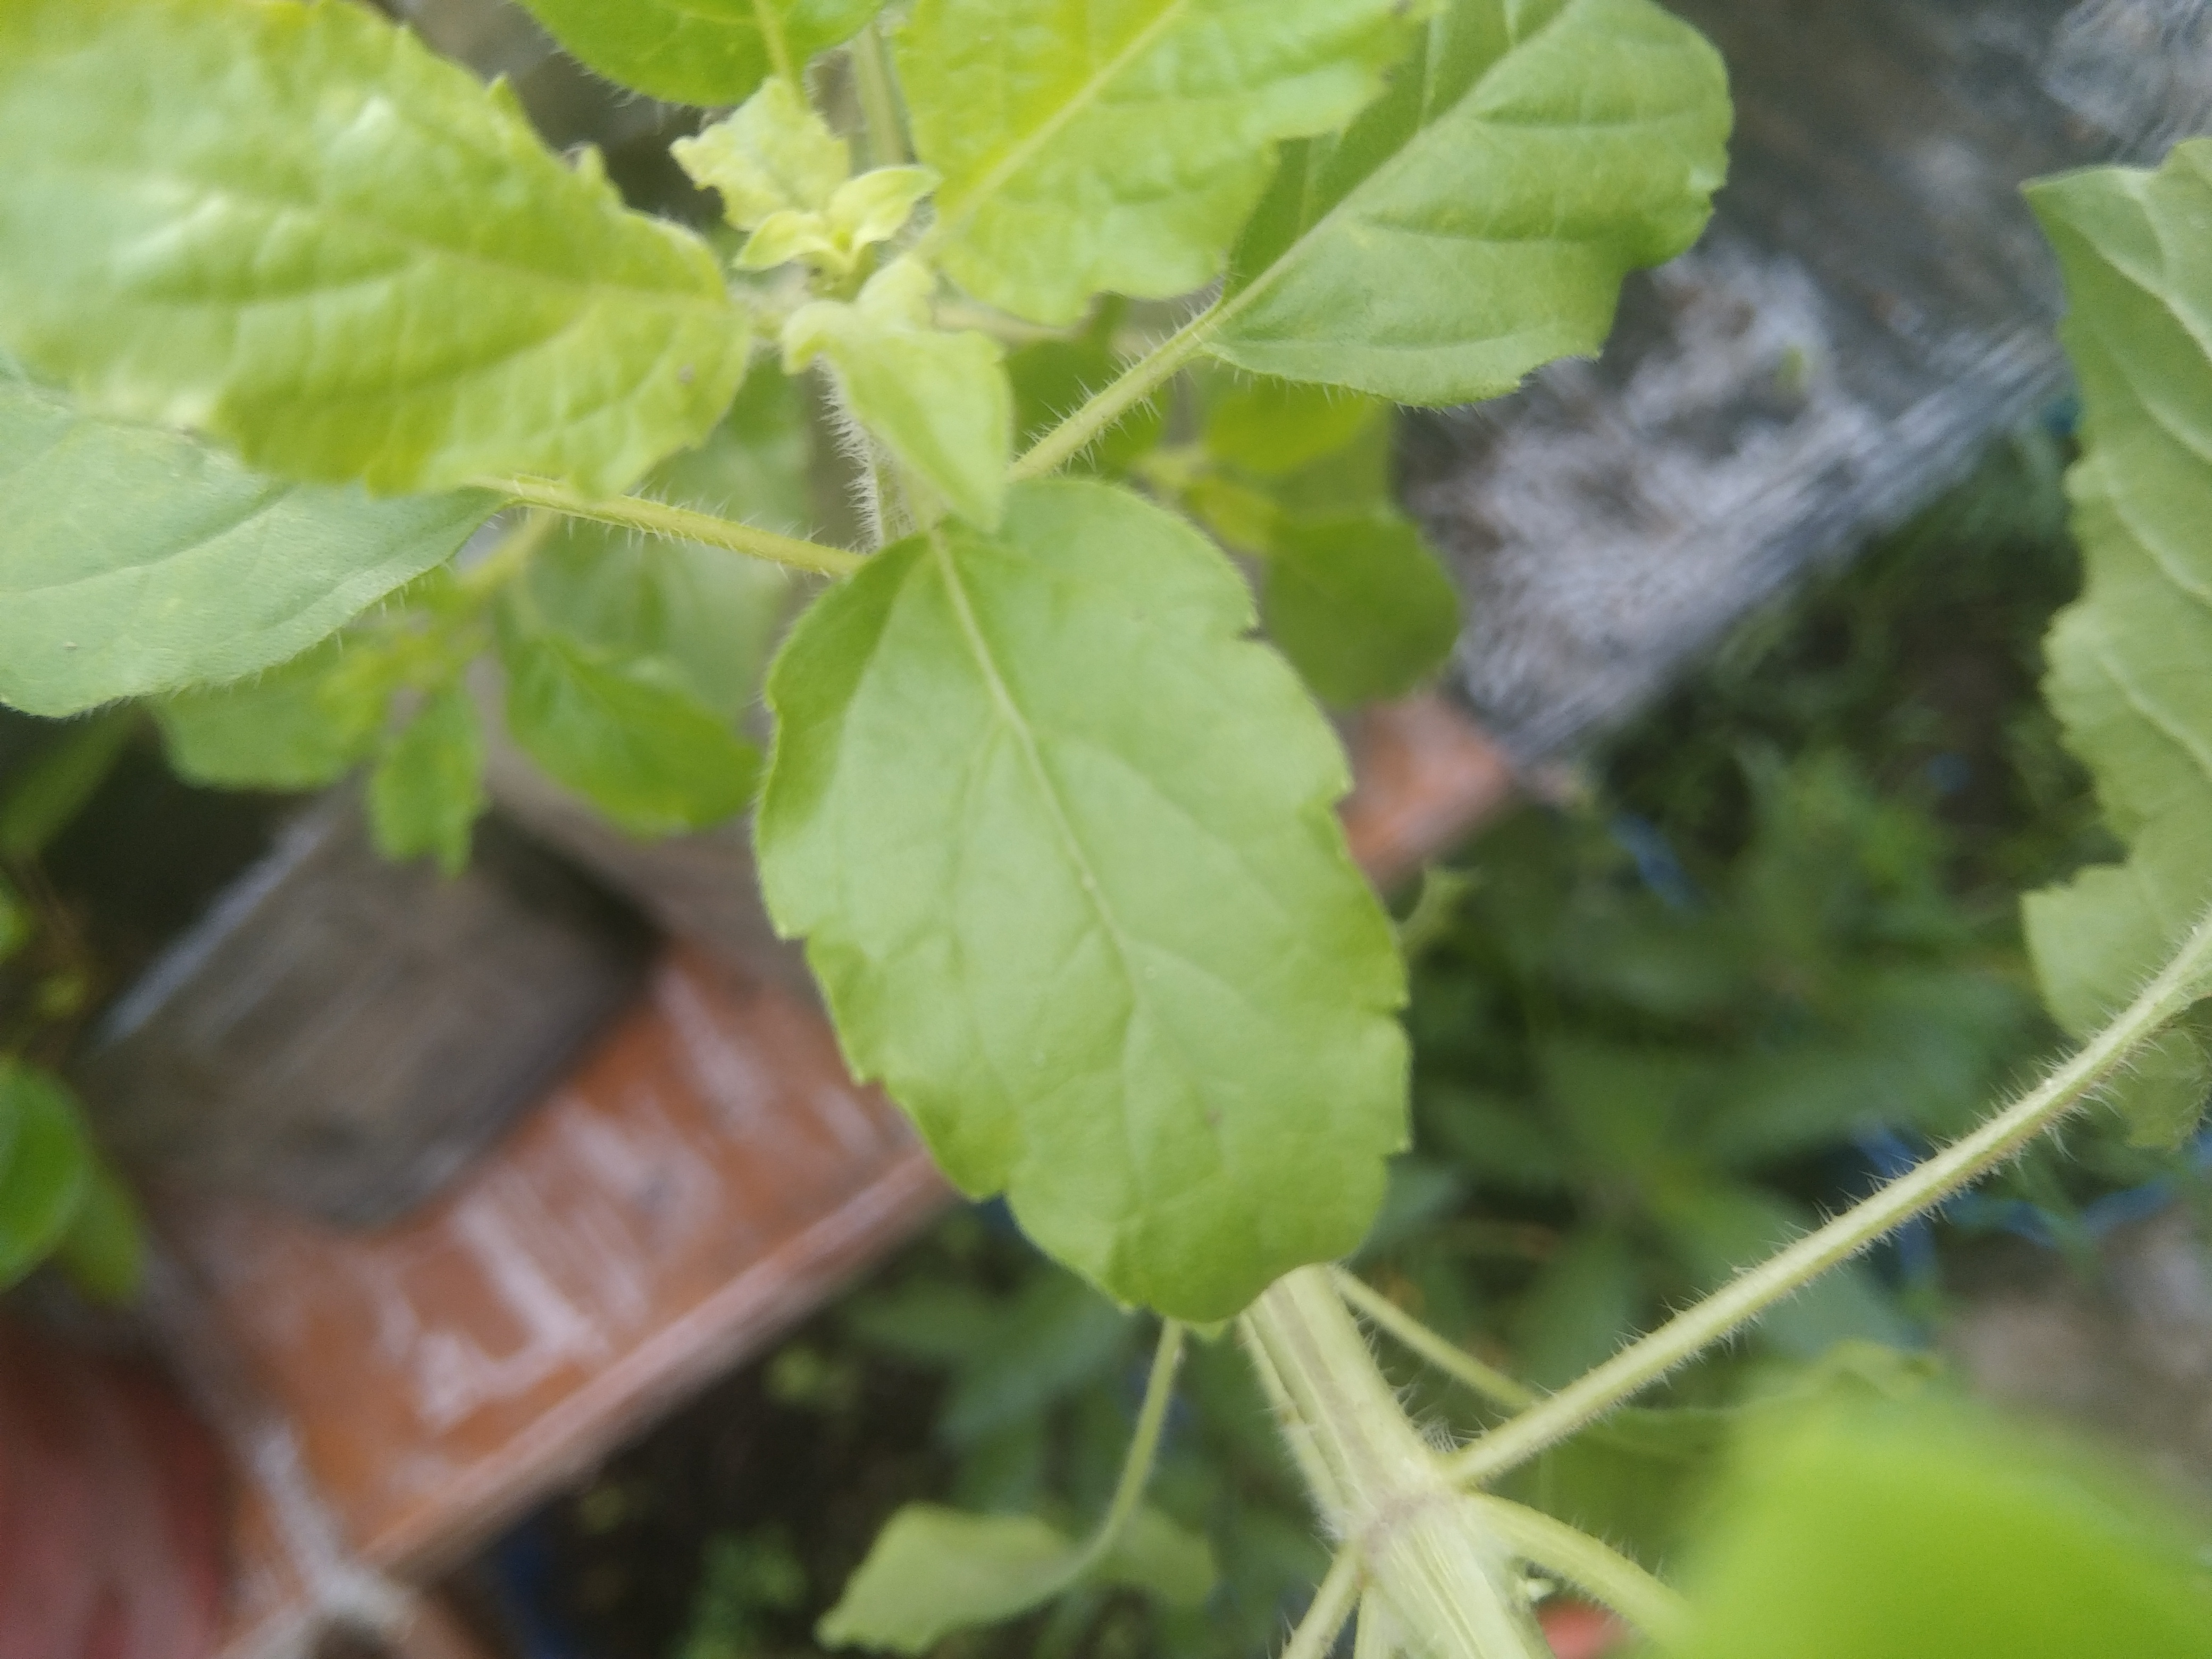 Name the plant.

tulshi
